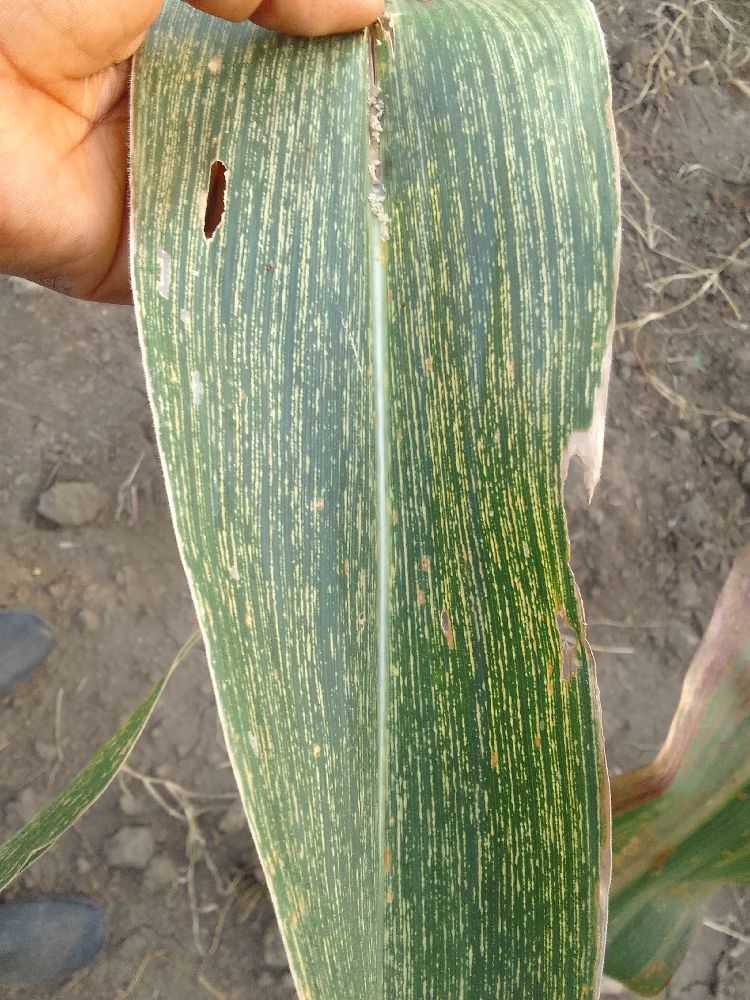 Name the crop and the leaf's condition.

maize, maize streak virus
